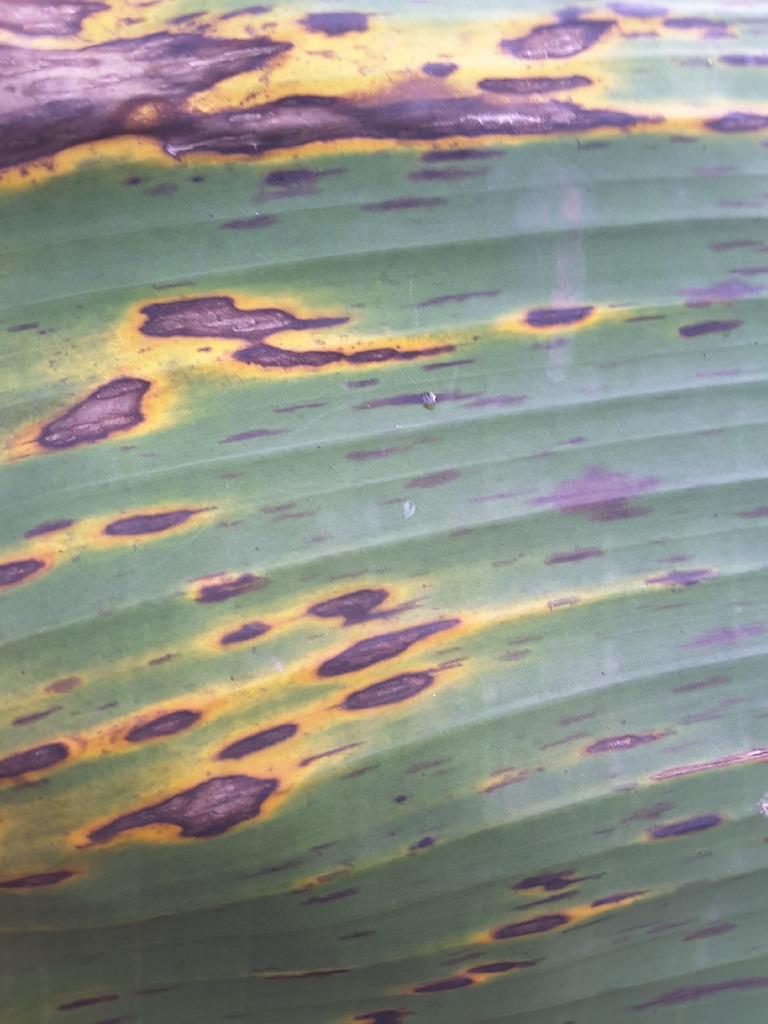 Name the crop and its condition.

banana, black sigatoka
